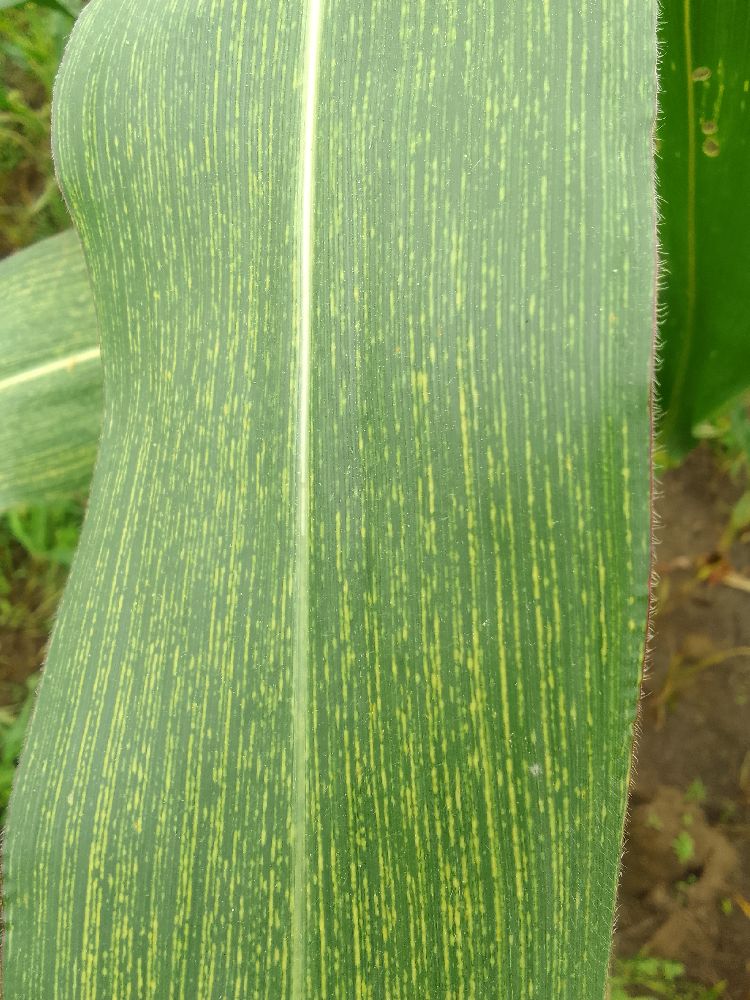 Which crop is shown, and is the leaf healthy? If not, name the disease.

maize, maize streak virus
